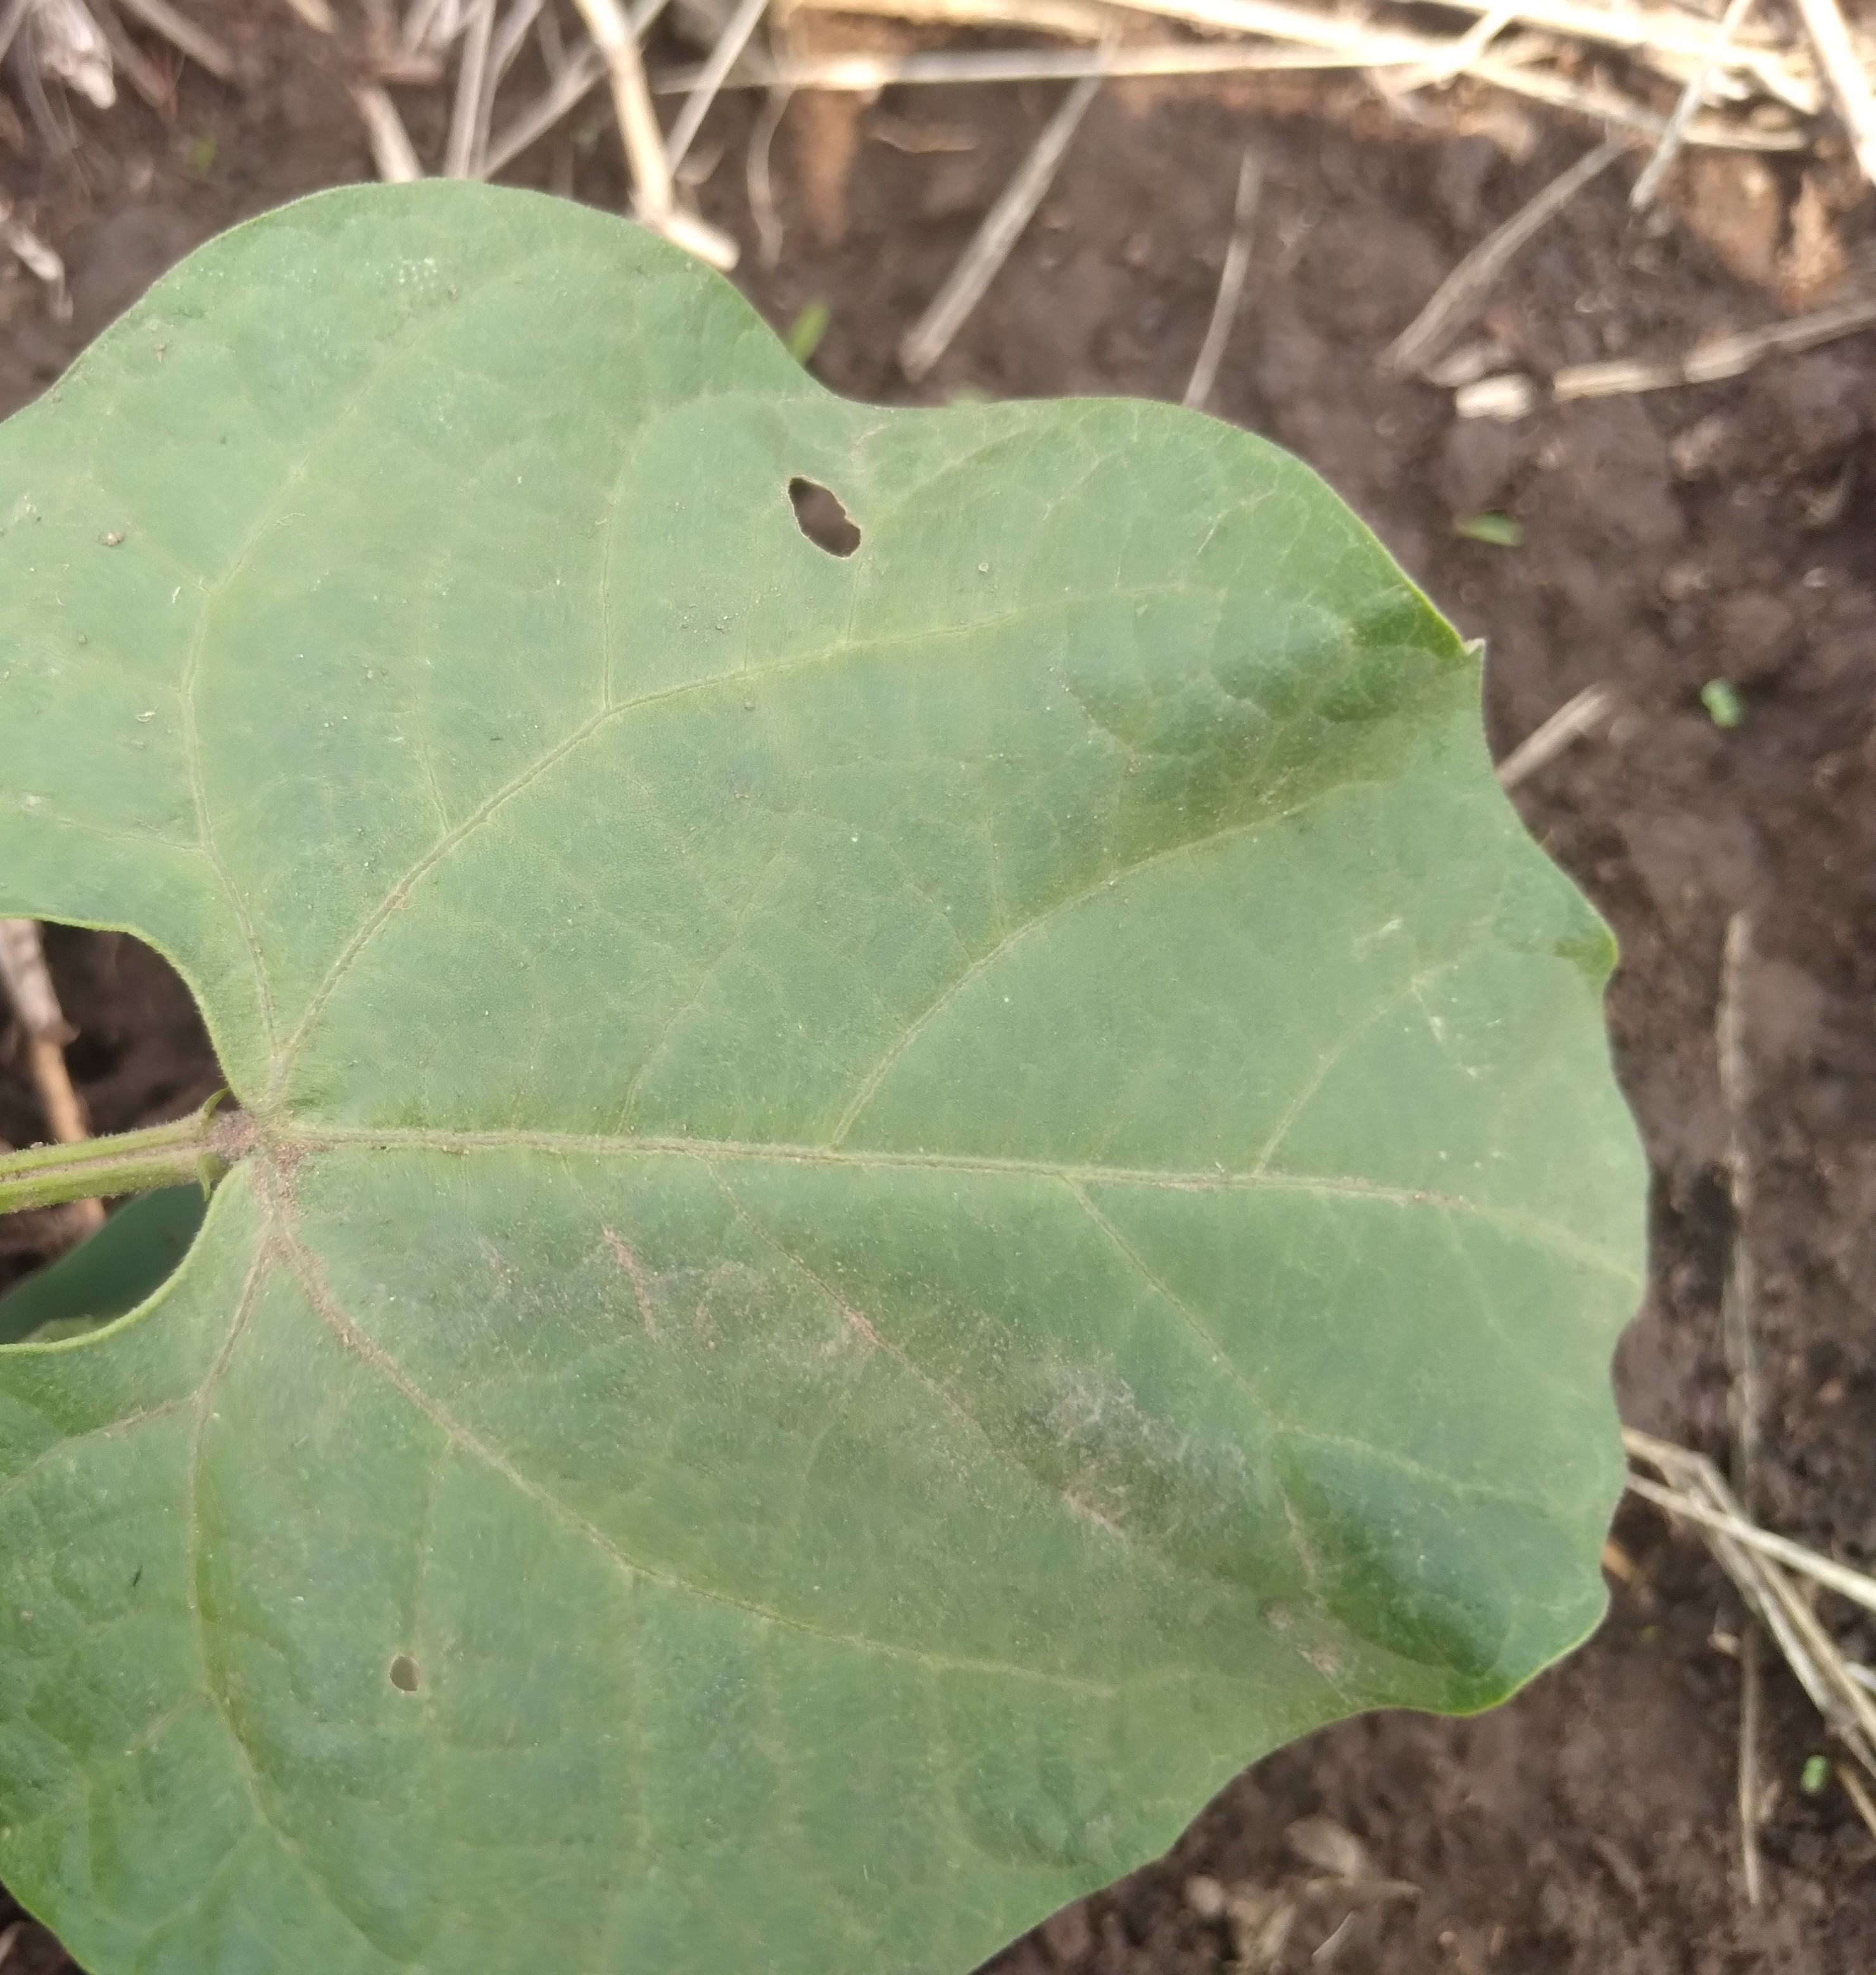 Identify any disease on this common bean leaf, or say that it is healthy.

healthy
